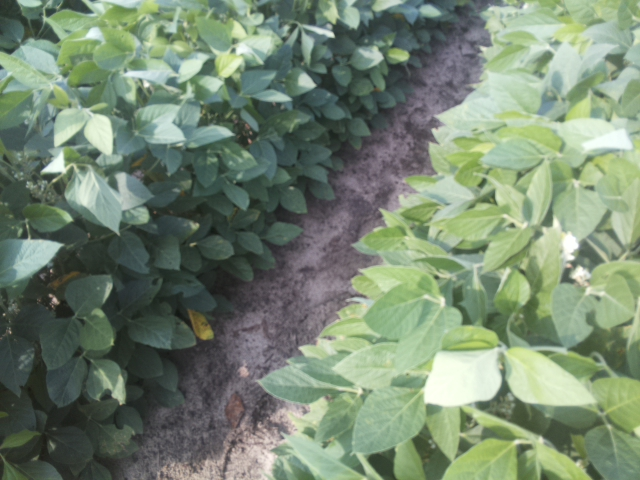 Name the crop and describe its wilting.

soybean, leaves with no wilting
